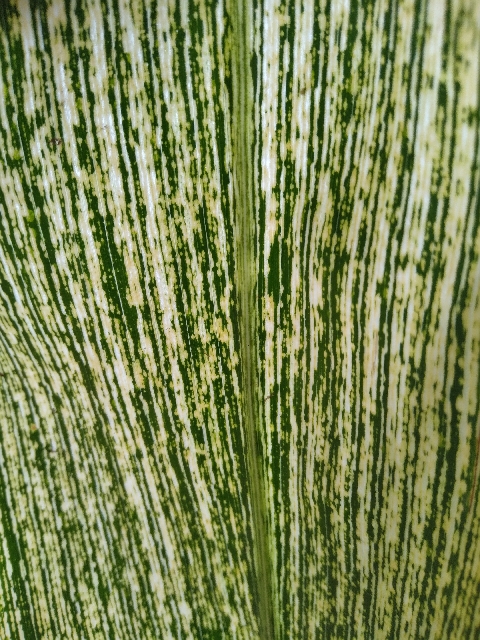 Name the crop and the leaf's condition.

maize, maize streak virus
